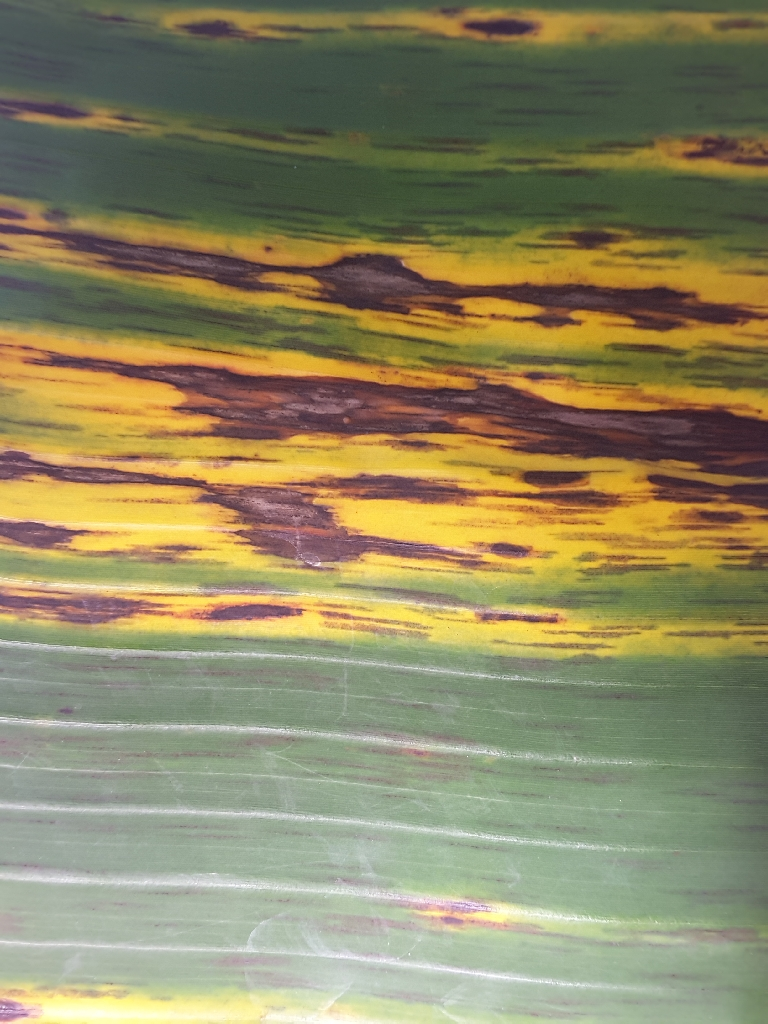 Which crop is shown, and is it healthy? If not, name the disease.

banana, black sigatoka
